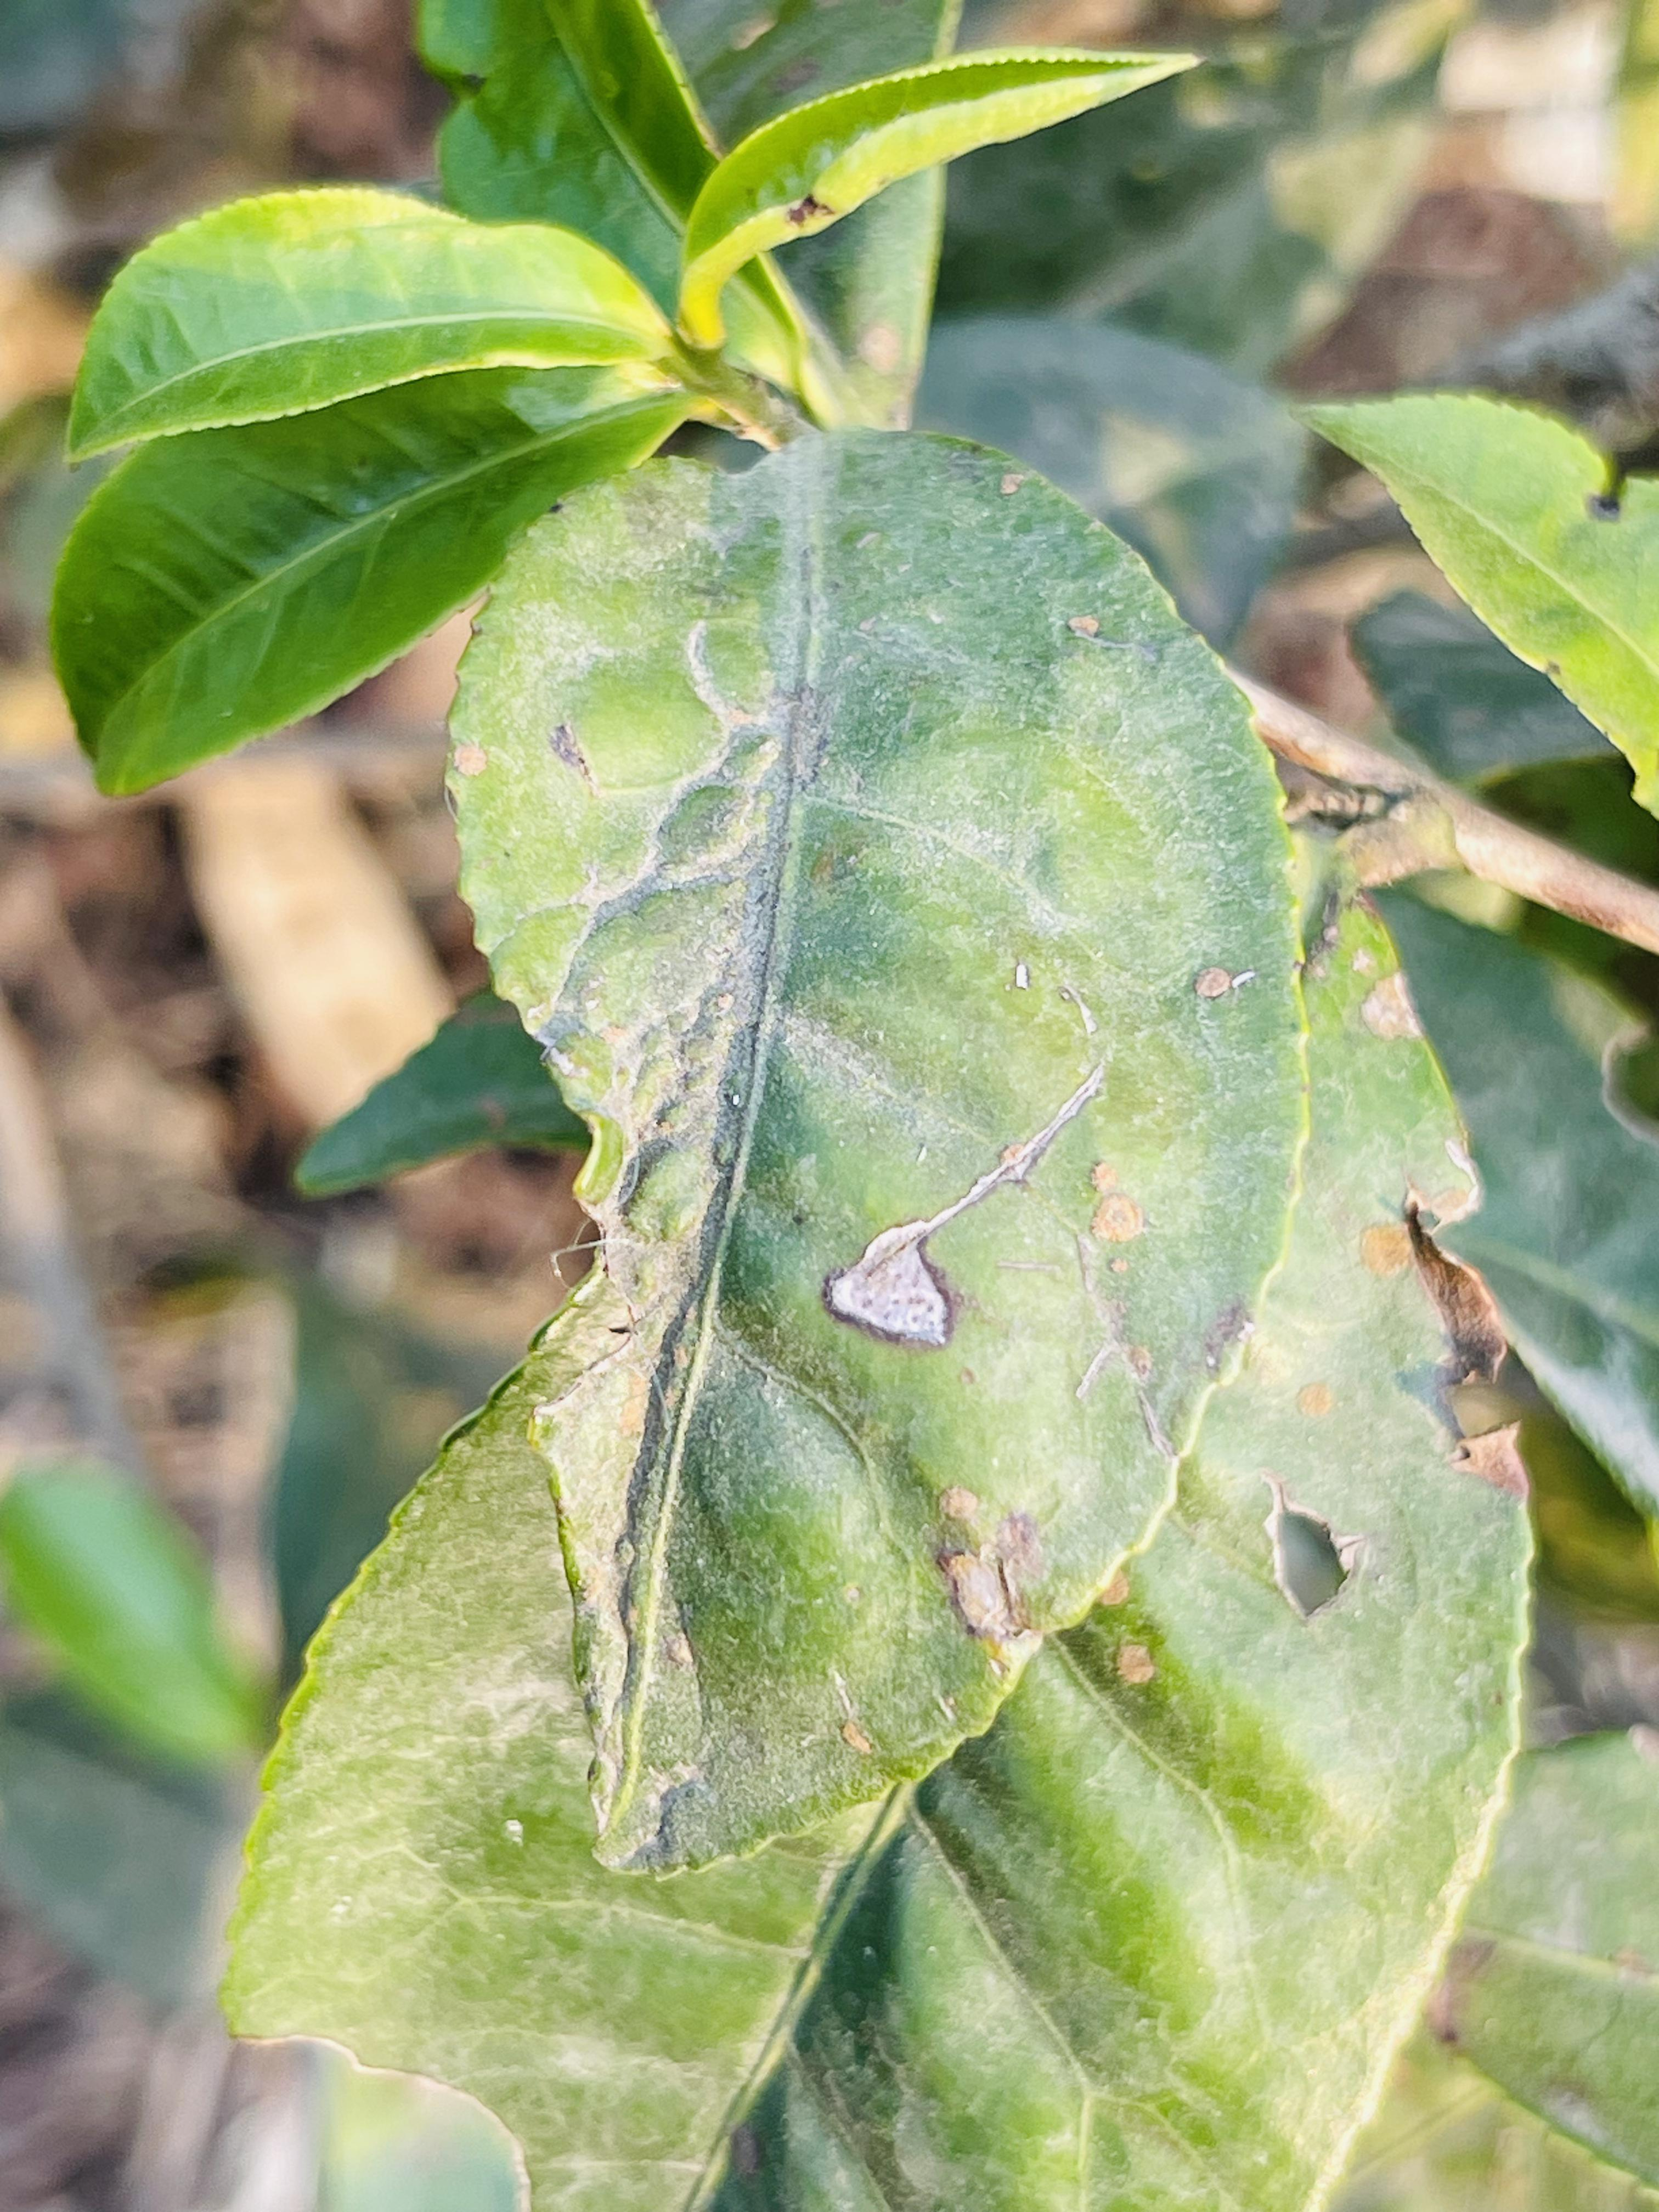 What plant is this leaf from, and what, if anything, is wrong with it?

tea, red rust
